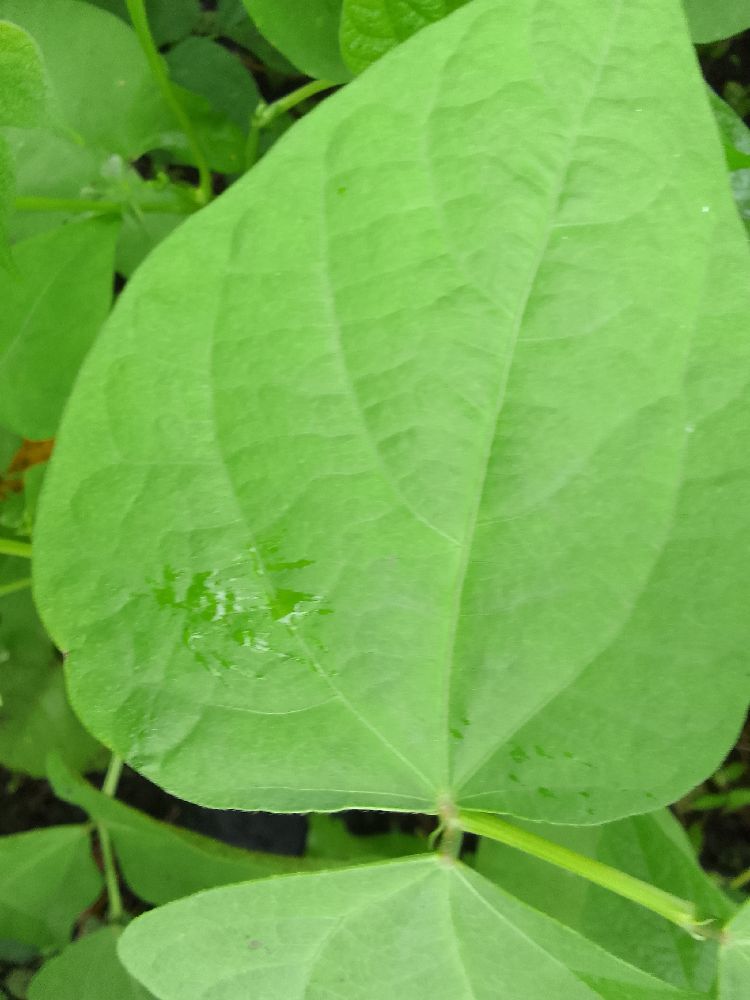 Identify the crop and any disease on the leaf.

maize, healthy
